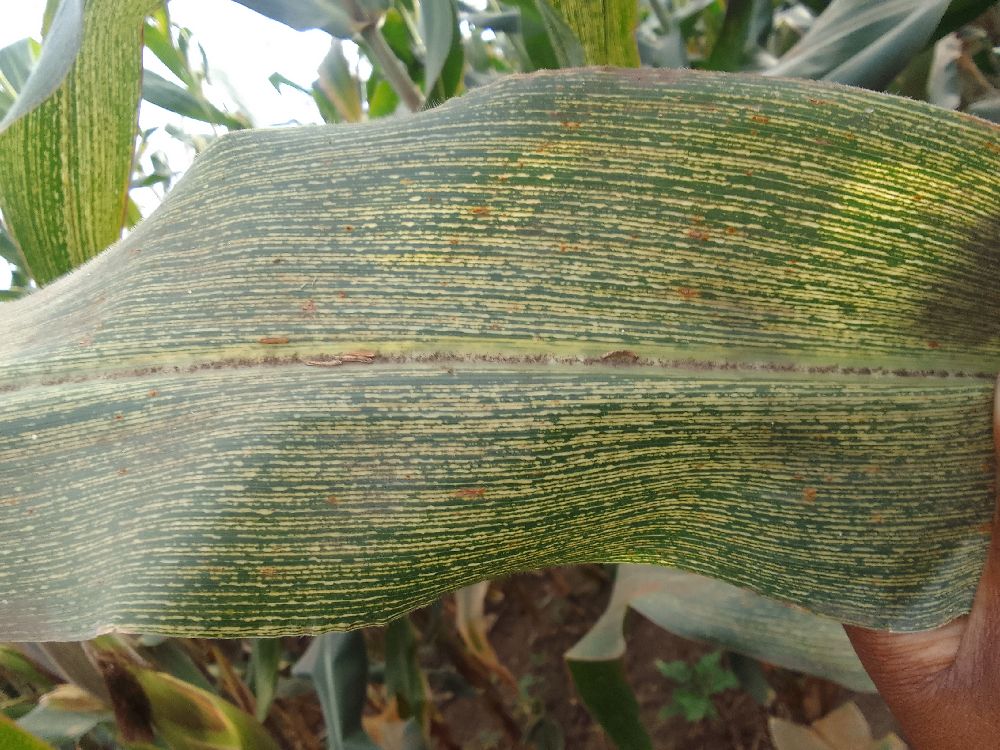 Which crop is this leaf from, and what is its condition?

maize, maize streak virus
